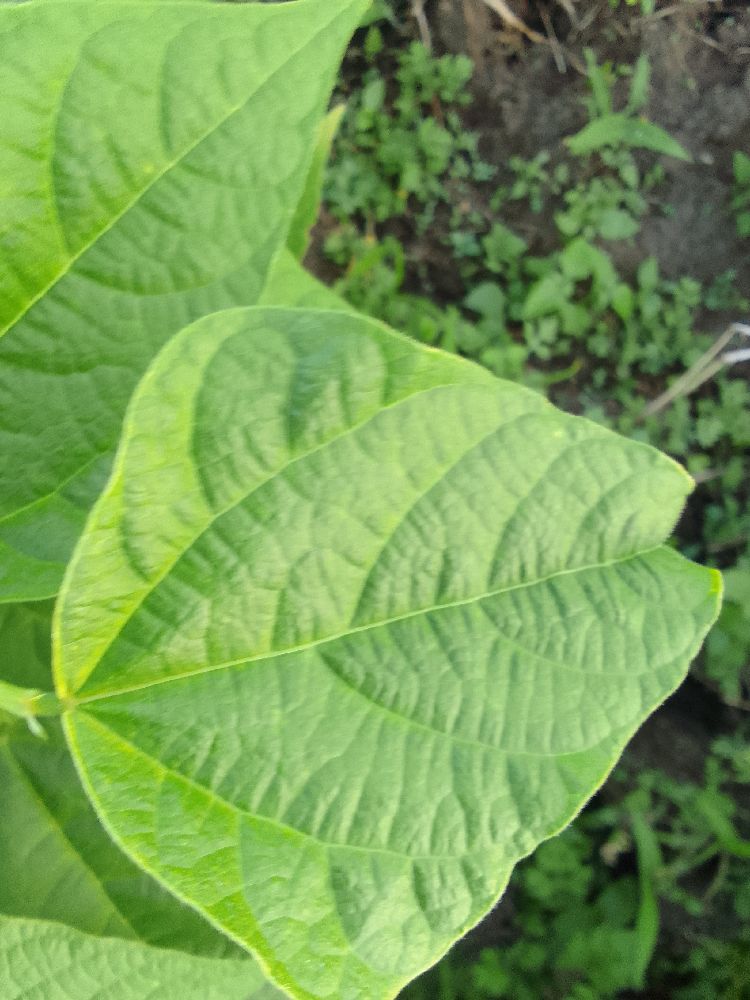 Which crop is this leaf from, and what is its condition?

common bean, healthy
